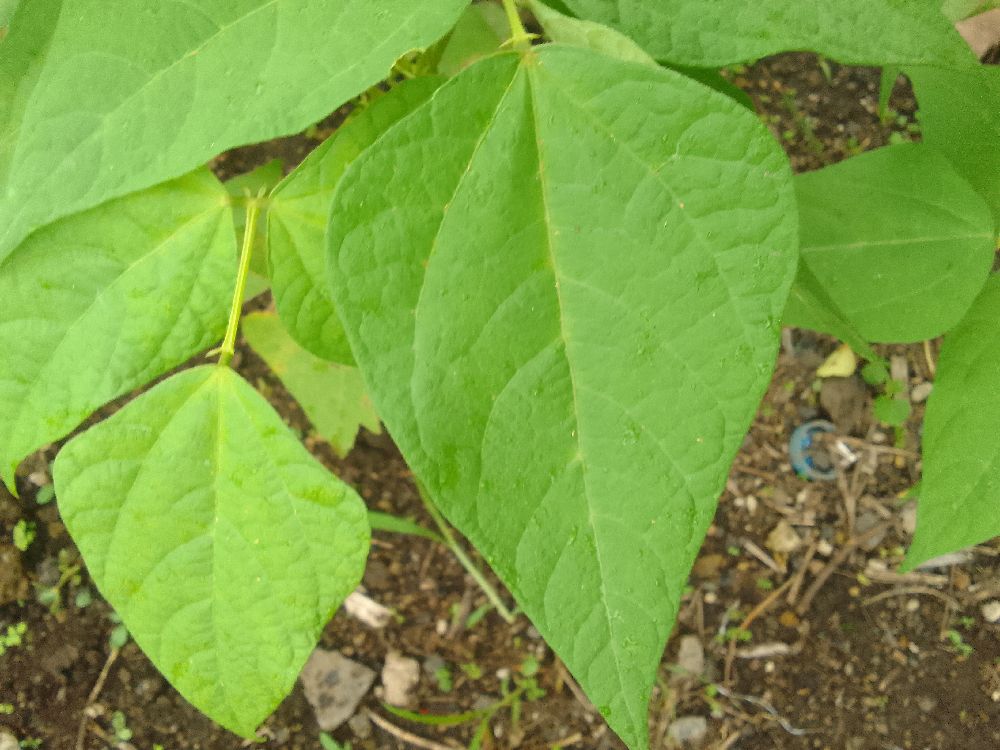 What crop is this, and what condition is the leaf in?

common bean, healthy
